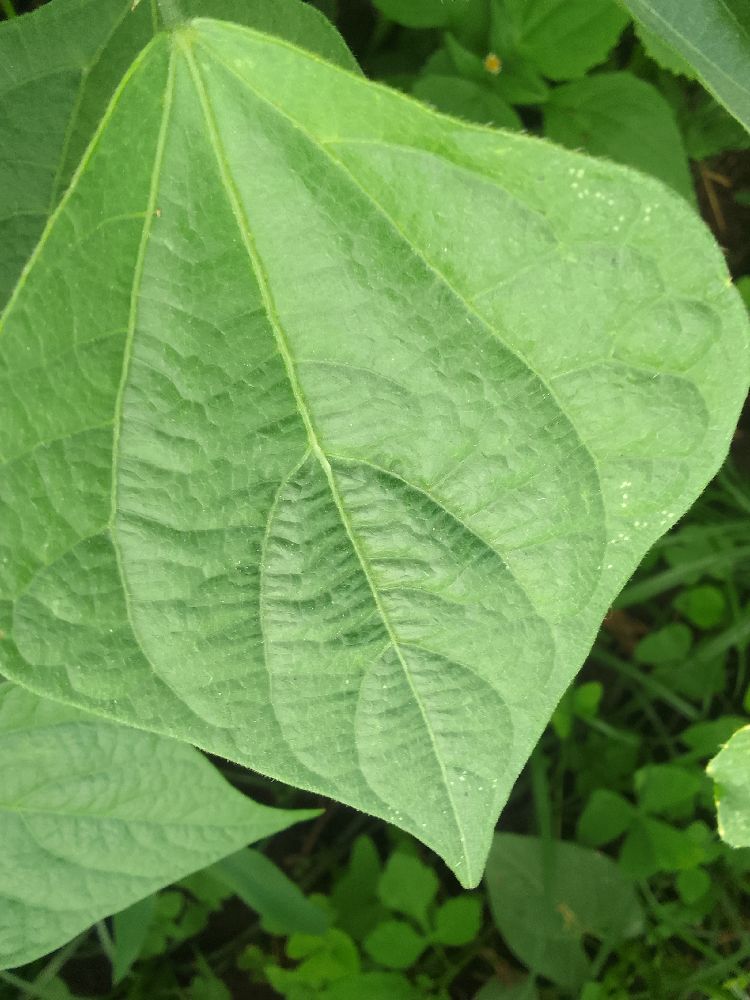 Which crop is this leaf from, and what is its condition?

common bean, healthy
